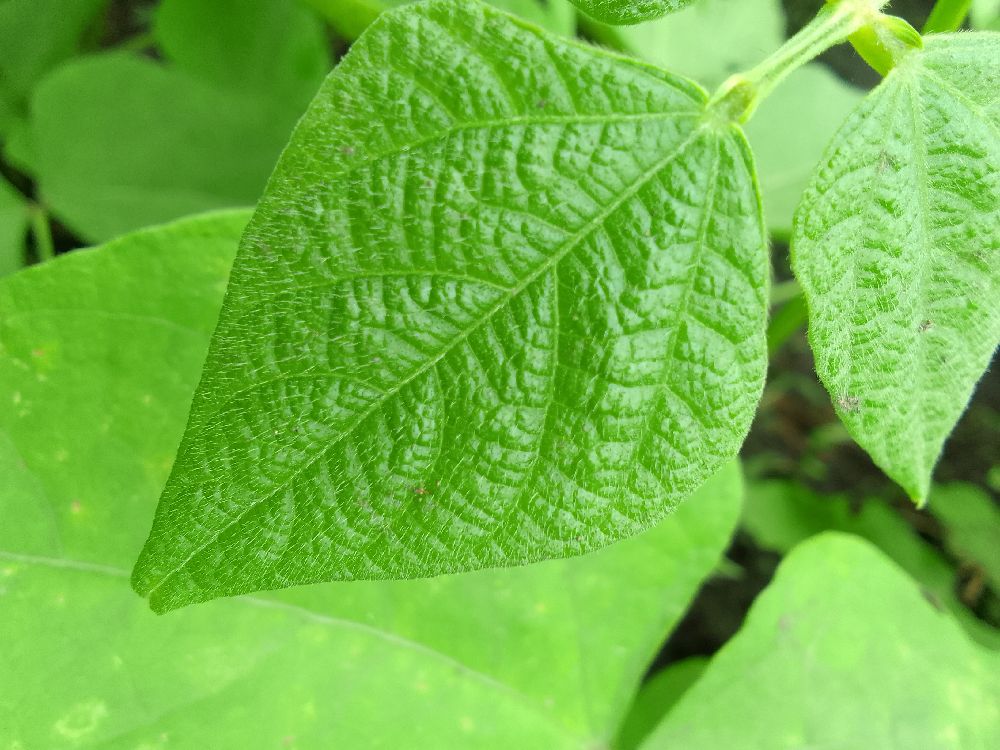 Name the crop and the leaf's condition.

common bean, healthy
